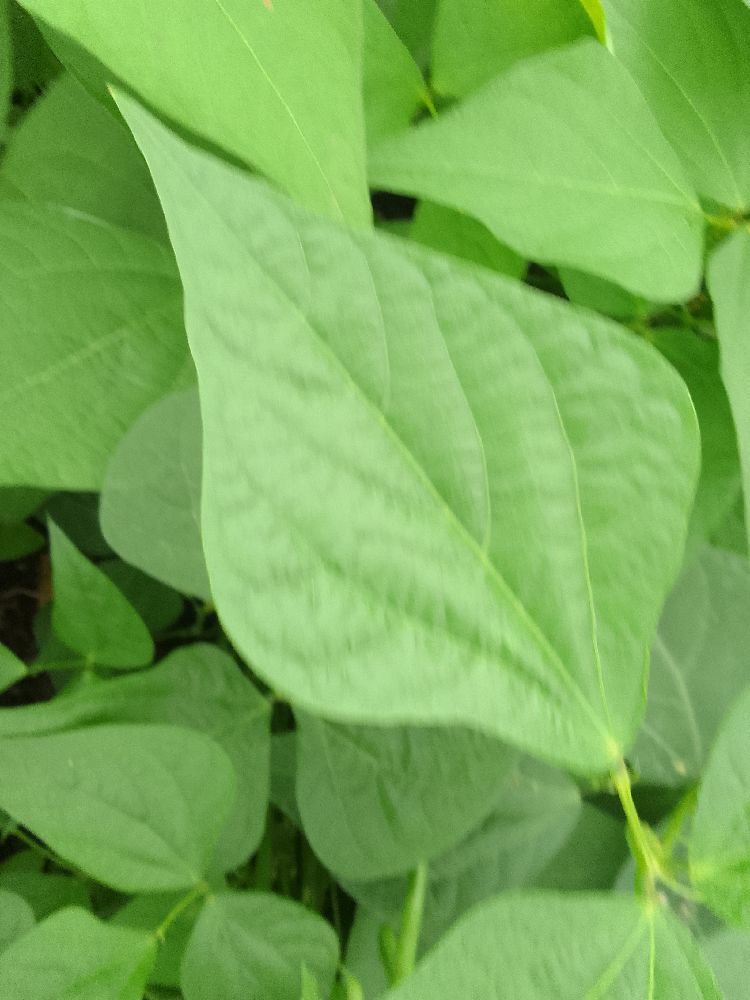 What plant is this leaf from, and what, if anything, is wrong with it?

common bean, healthy
